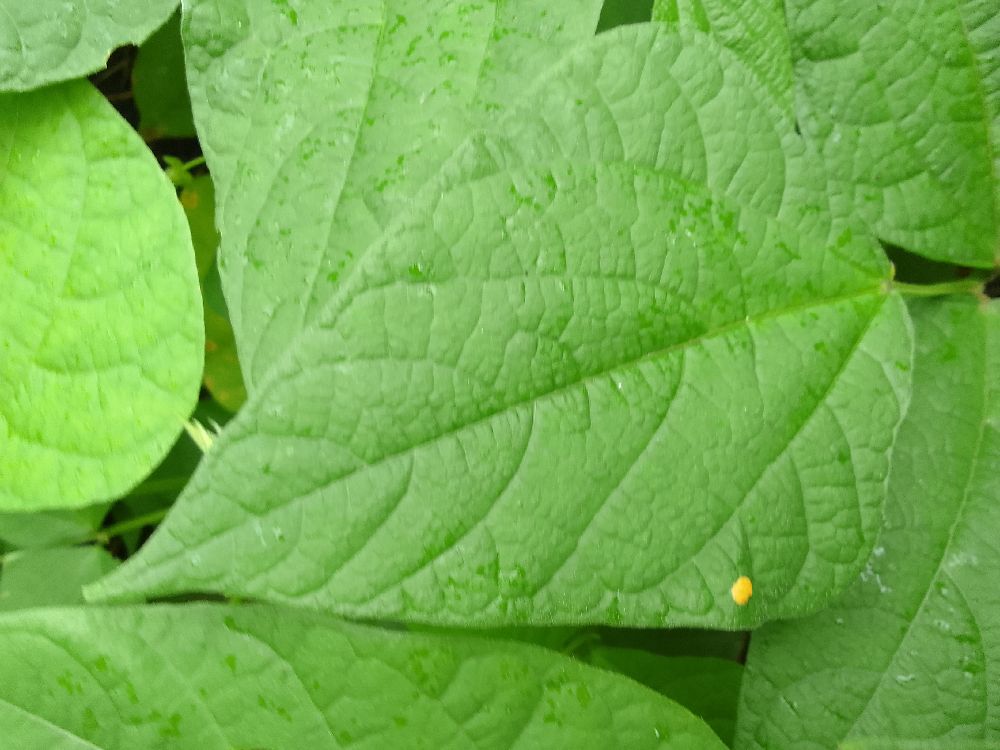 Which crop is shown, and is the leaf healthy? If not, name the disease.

common bean, healthy
